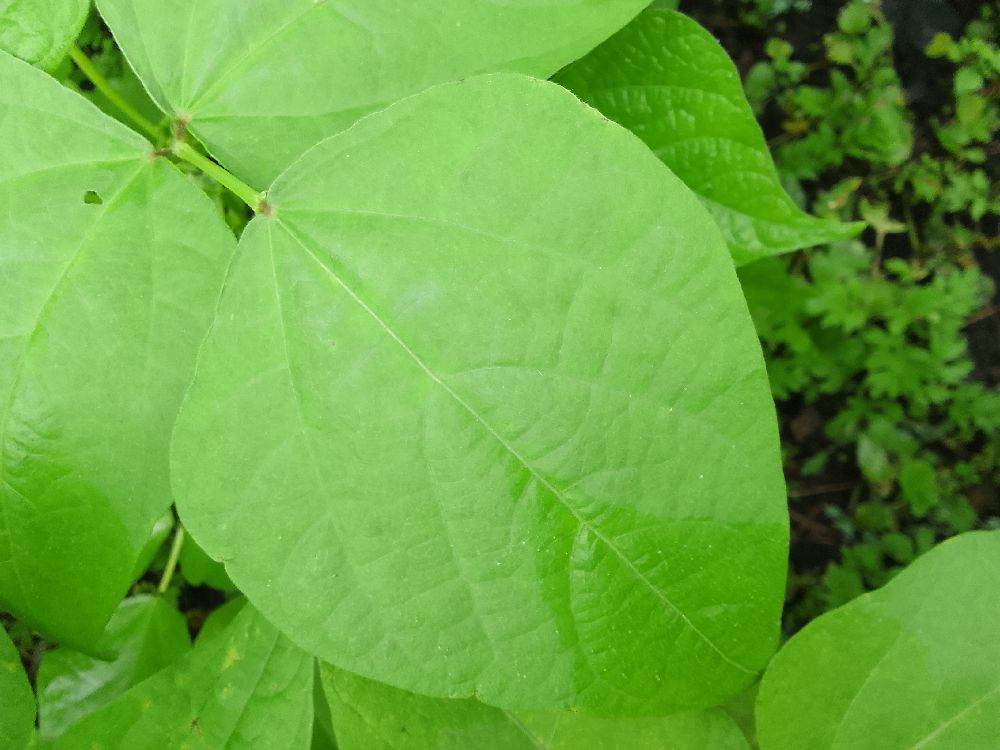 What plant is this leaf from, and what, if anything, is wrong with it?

common bean, healthy
